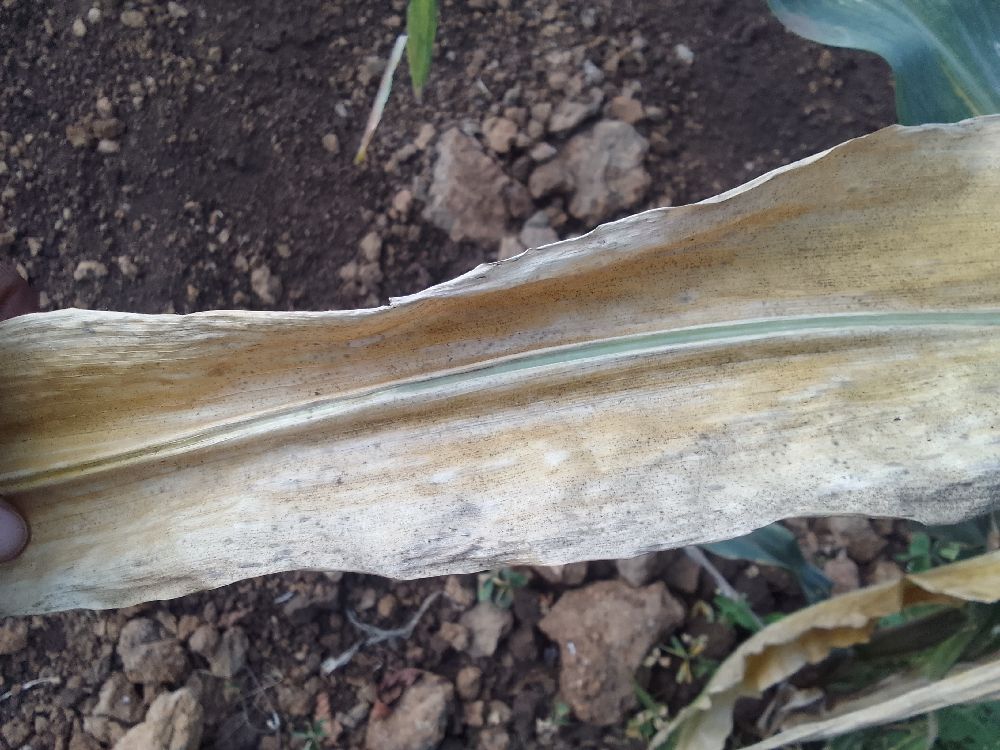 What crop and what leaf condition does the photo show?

maize, maize lethal necrosis
